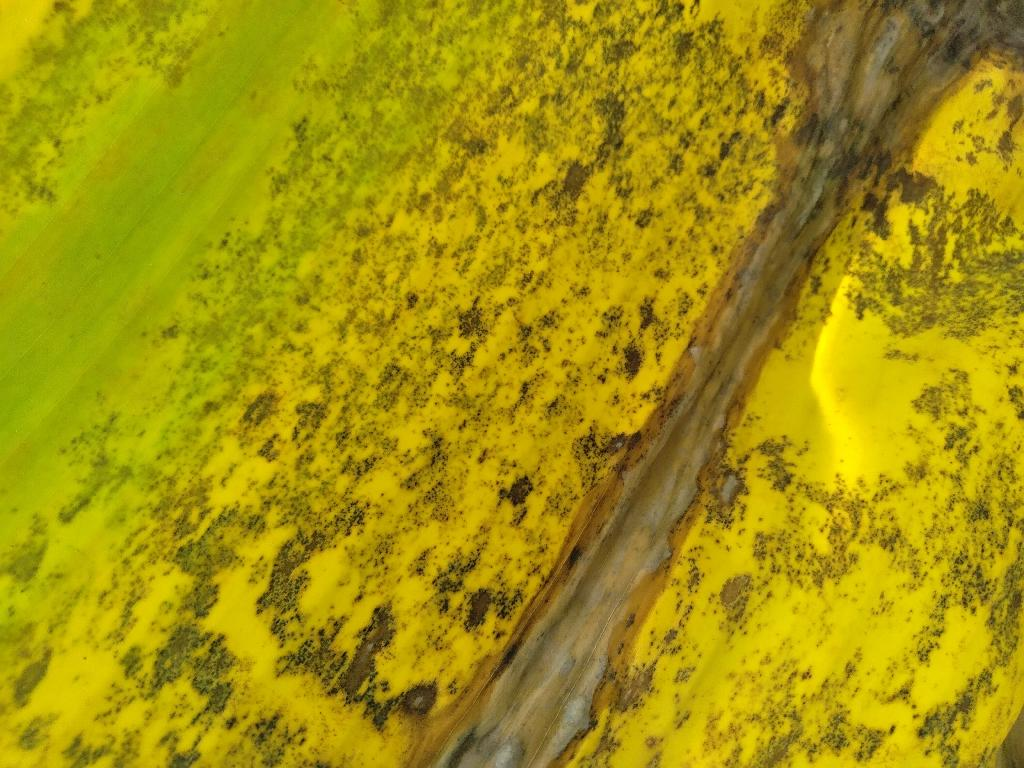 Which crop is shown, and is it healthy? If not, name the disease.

banana, black sigatoka
